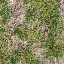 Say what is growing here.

grass
